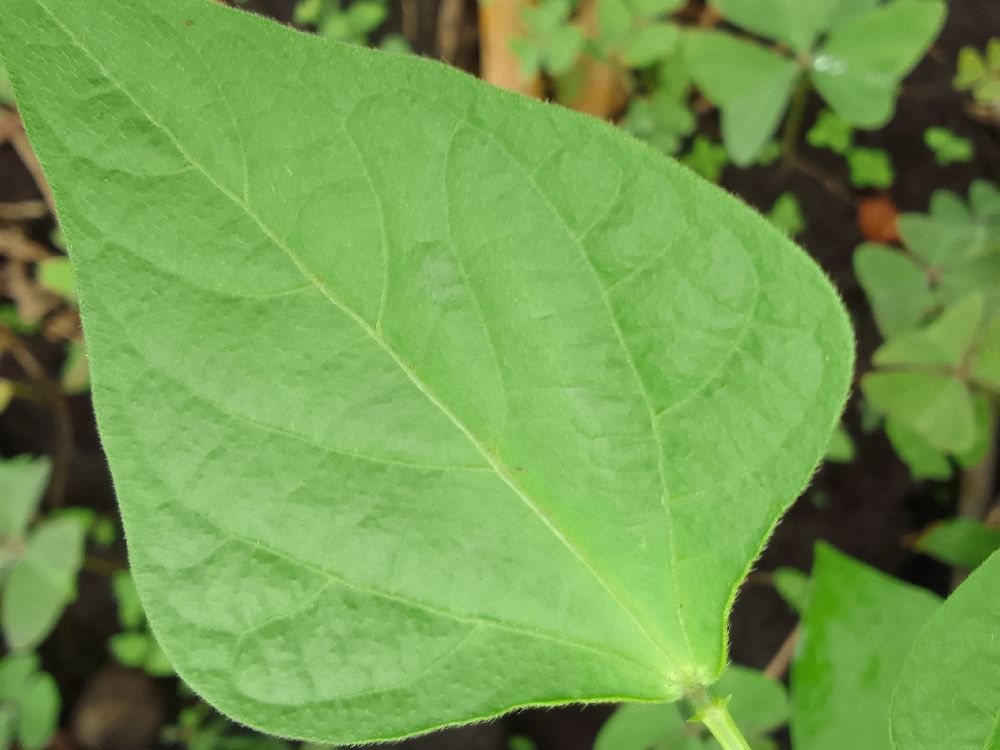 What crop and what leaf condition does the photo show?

common bean, healthy
